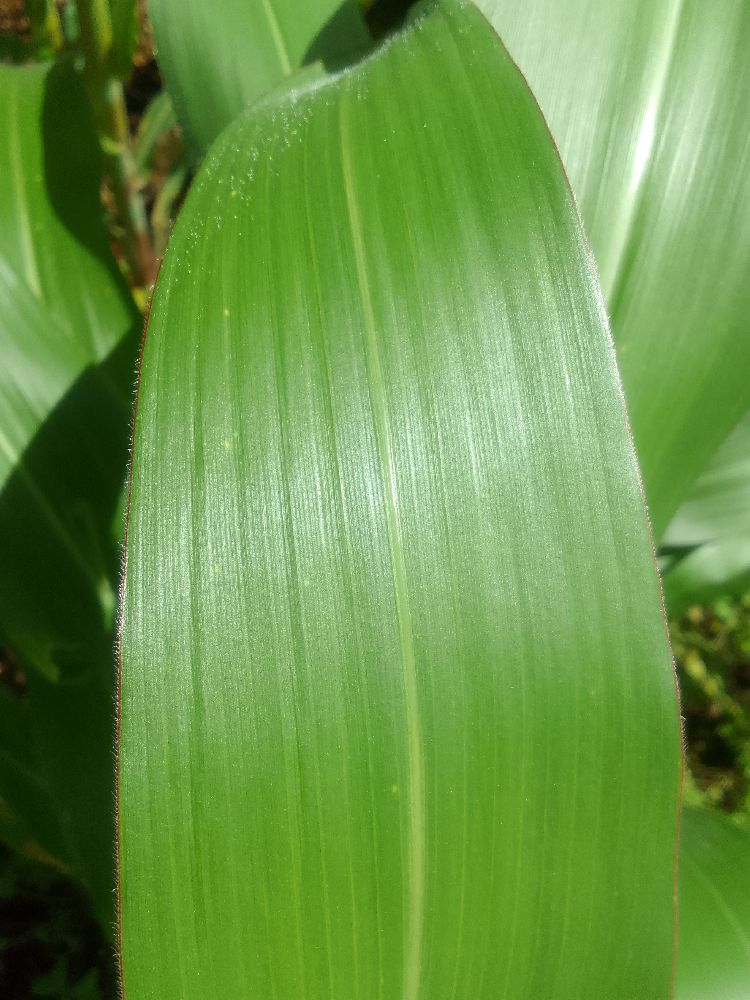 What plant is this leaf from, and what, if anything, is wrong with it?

maize, healthy
